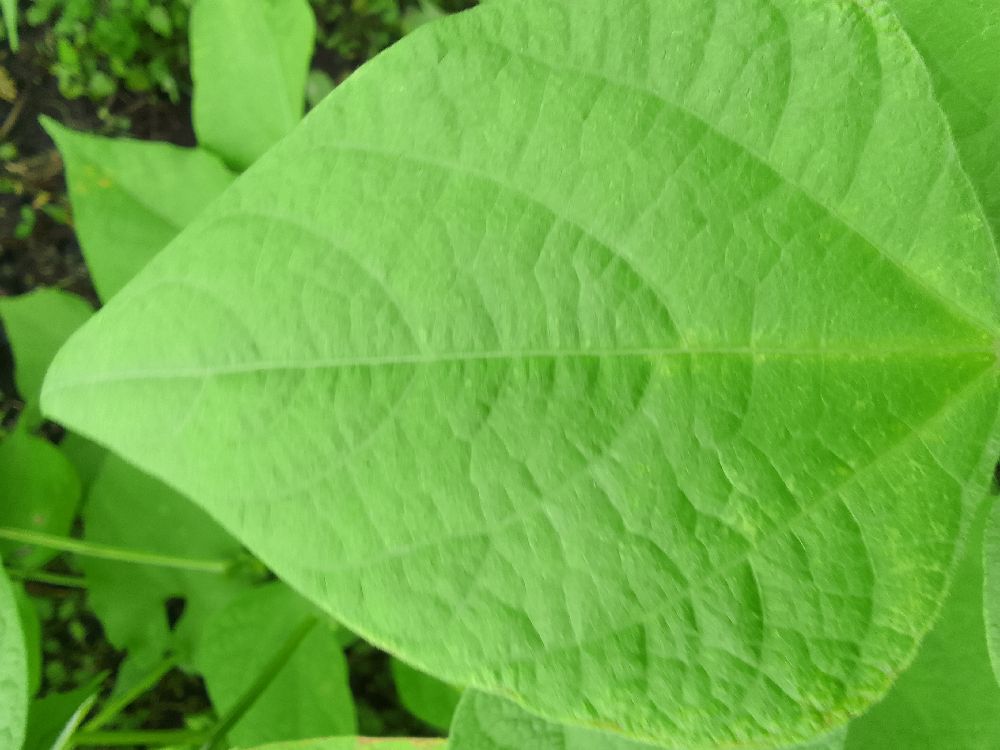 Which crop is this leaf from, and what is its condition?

common bean, healthy
